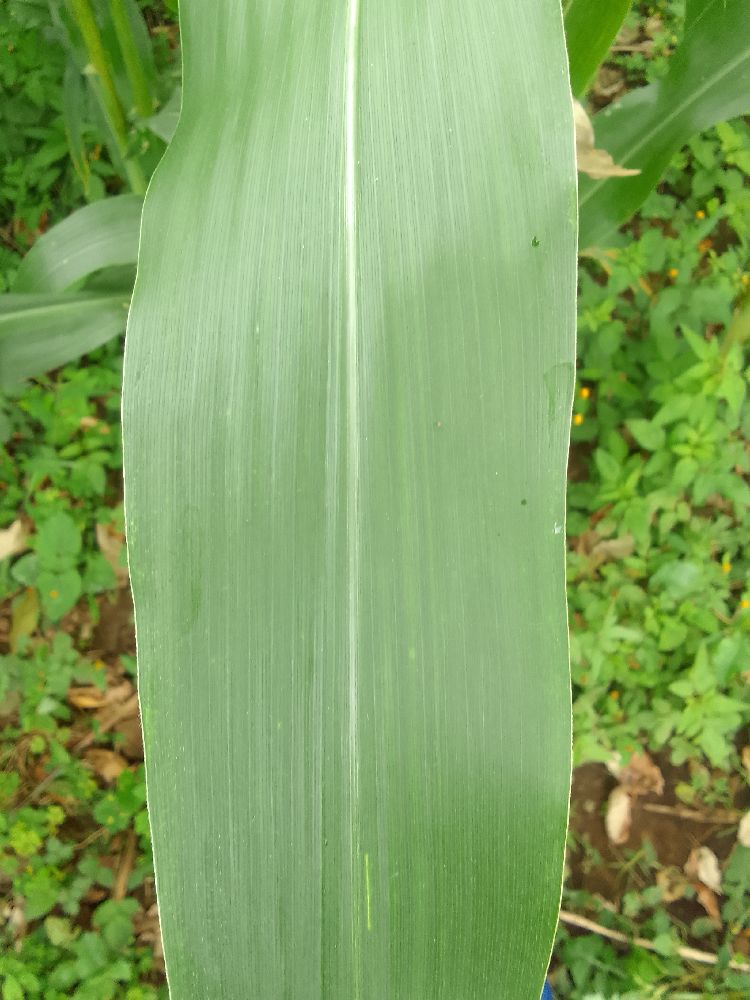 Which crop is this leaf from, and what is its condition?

maize, healthy
